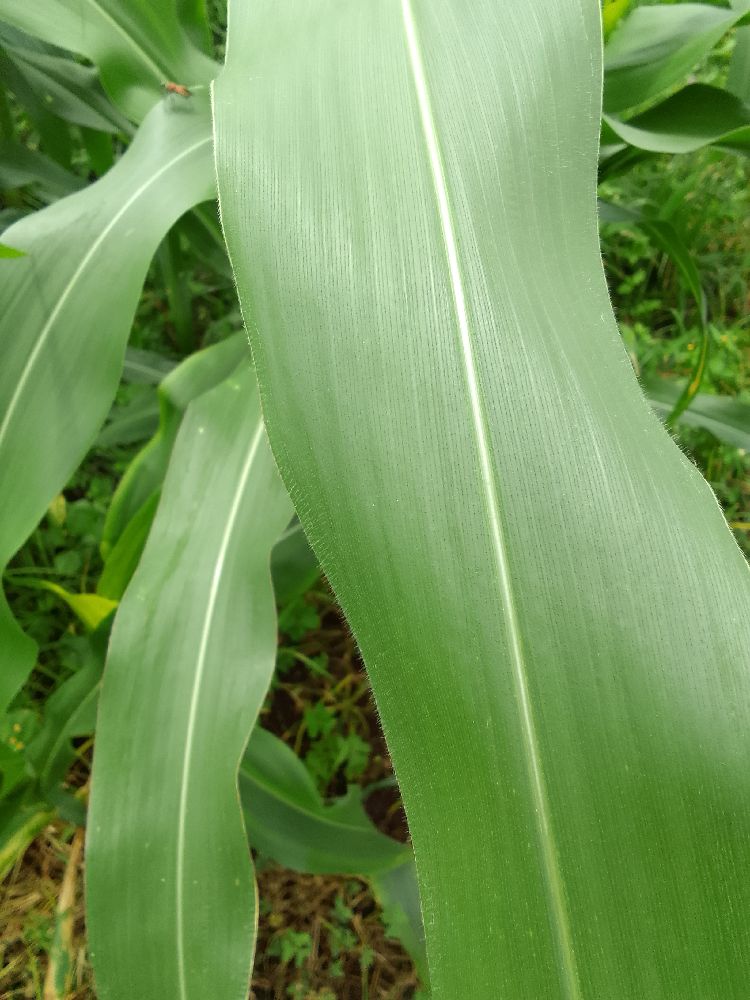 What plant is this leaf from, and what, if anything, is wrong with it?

maize, healthy
